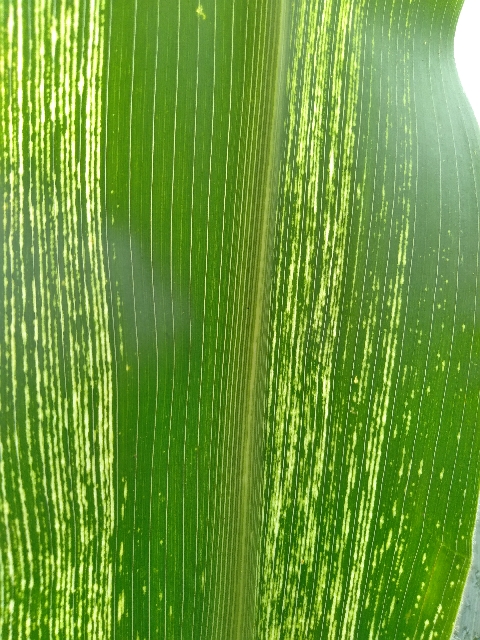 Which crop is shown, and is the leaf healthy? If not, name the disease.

maize, maize streak virus
